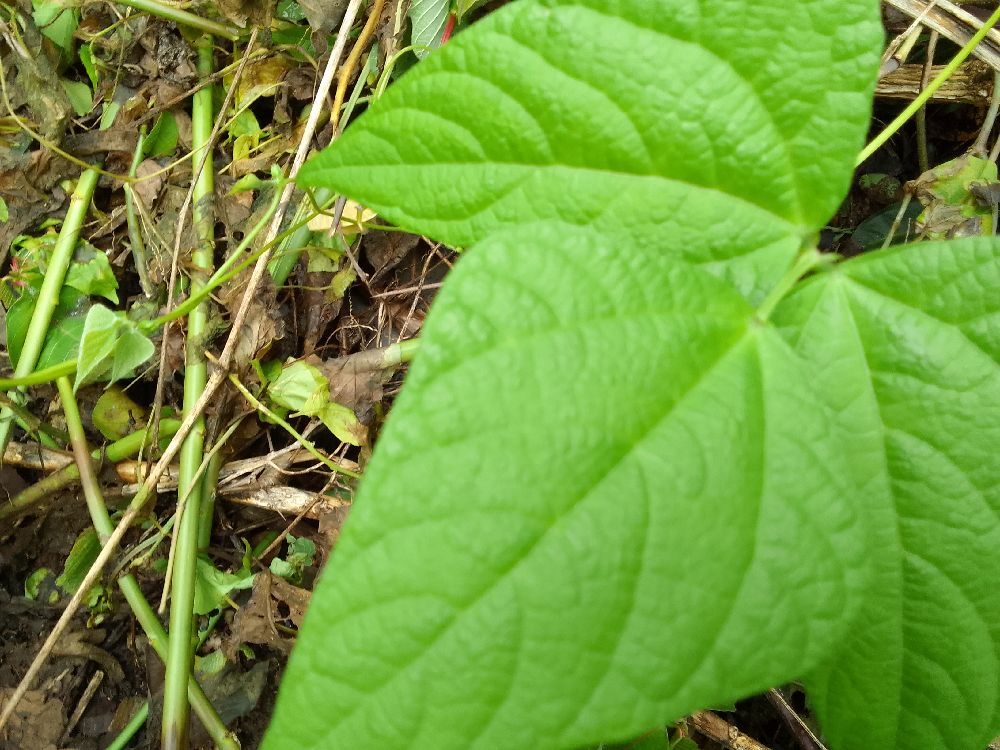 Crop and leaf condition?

common bean, healthy
